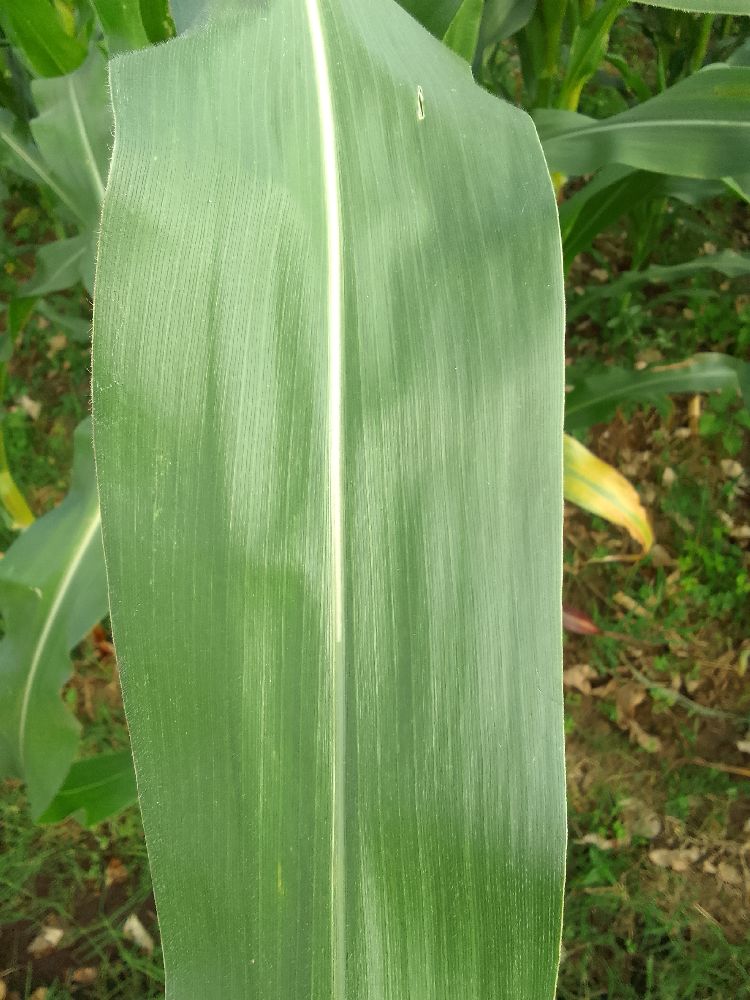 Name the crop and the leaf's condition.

maize, healthy
